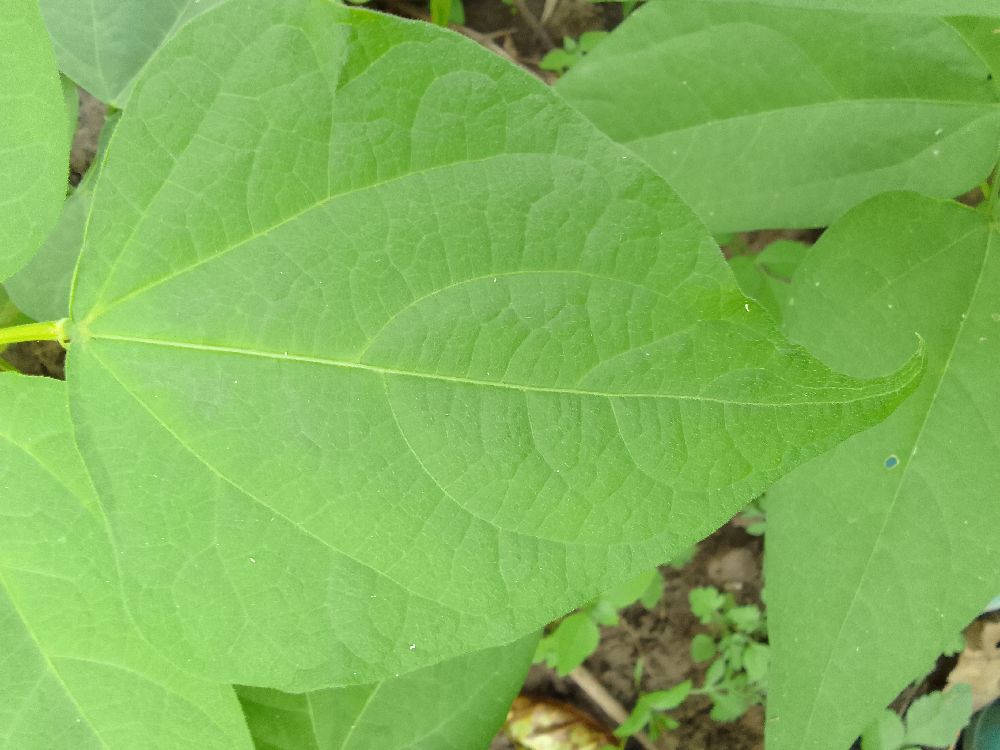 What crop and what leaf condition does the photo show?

common bean, healthy
